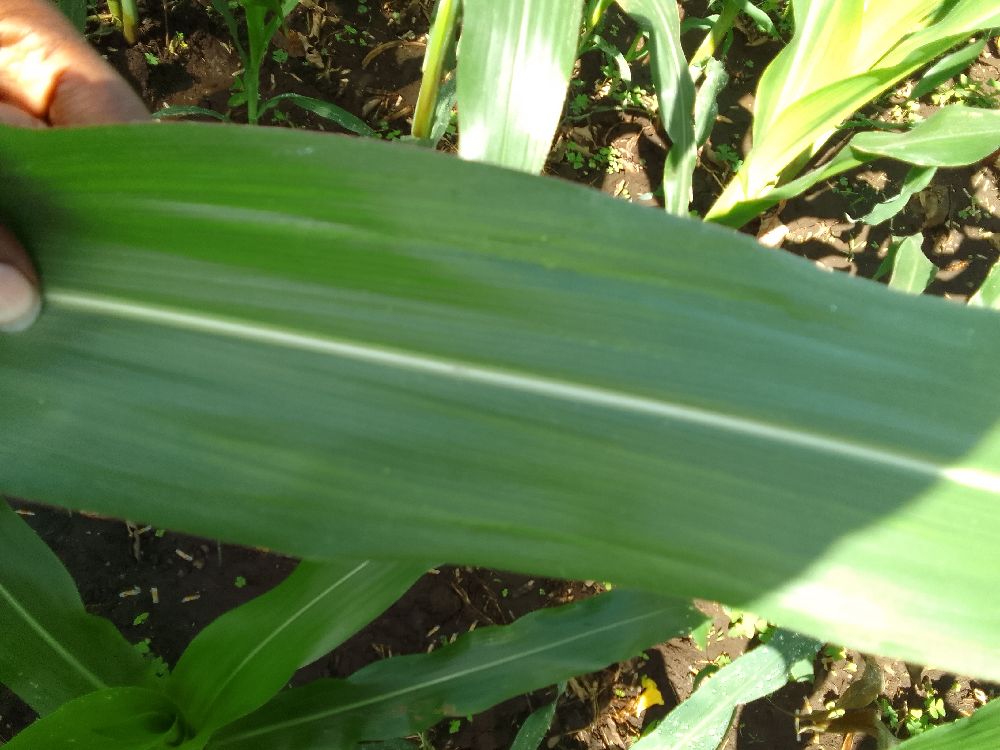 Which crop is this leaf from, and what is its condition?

maize, healthy
